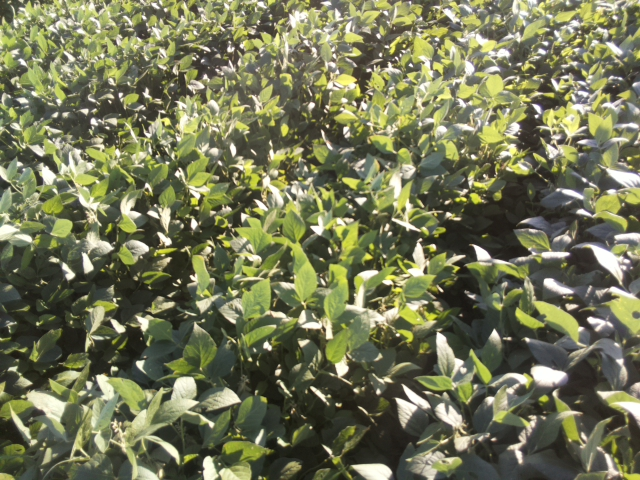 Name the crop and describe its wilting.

soybean, slight leaflet or petiole turgor loss in upper canopy
